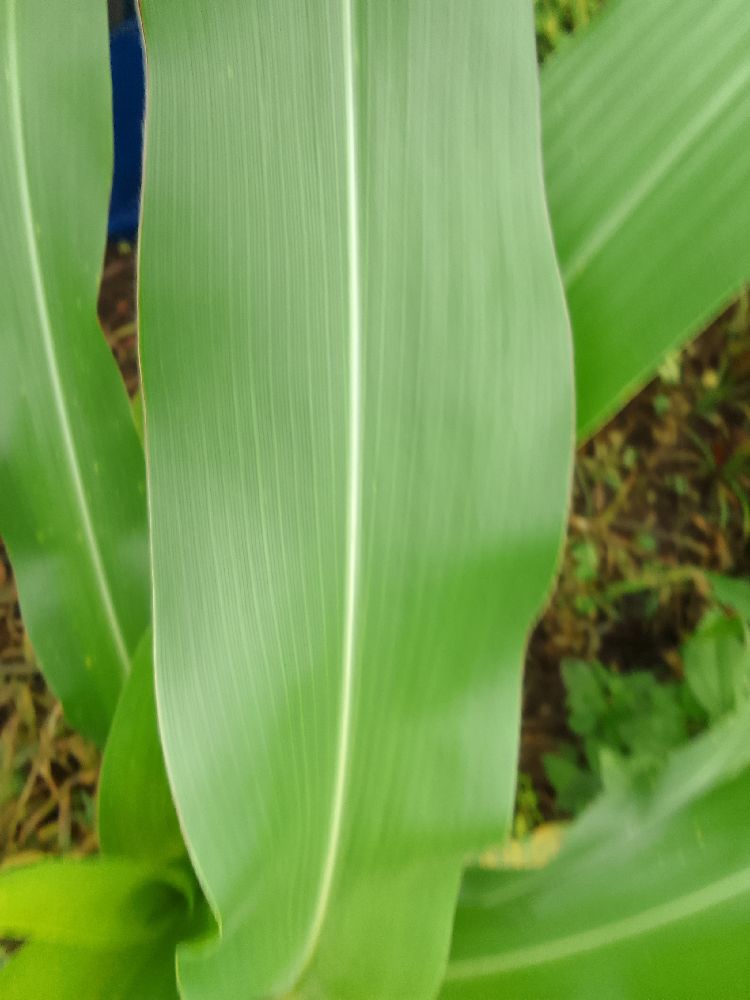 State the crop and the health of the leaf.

maize, healthy
